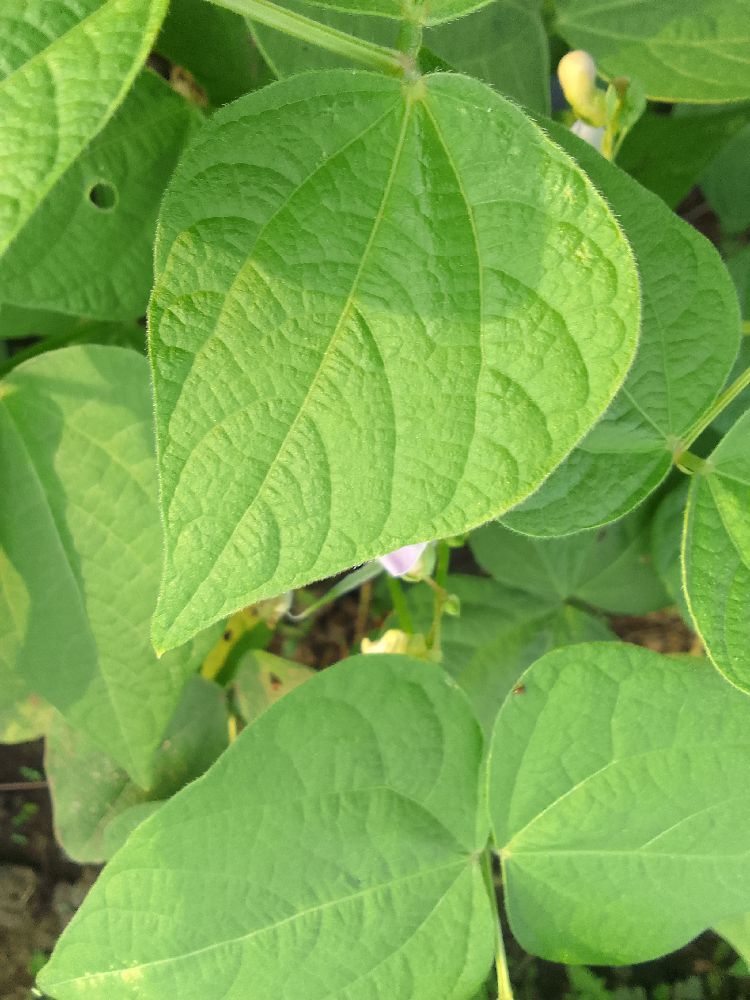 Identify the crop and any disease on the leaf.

common bean, healthy
